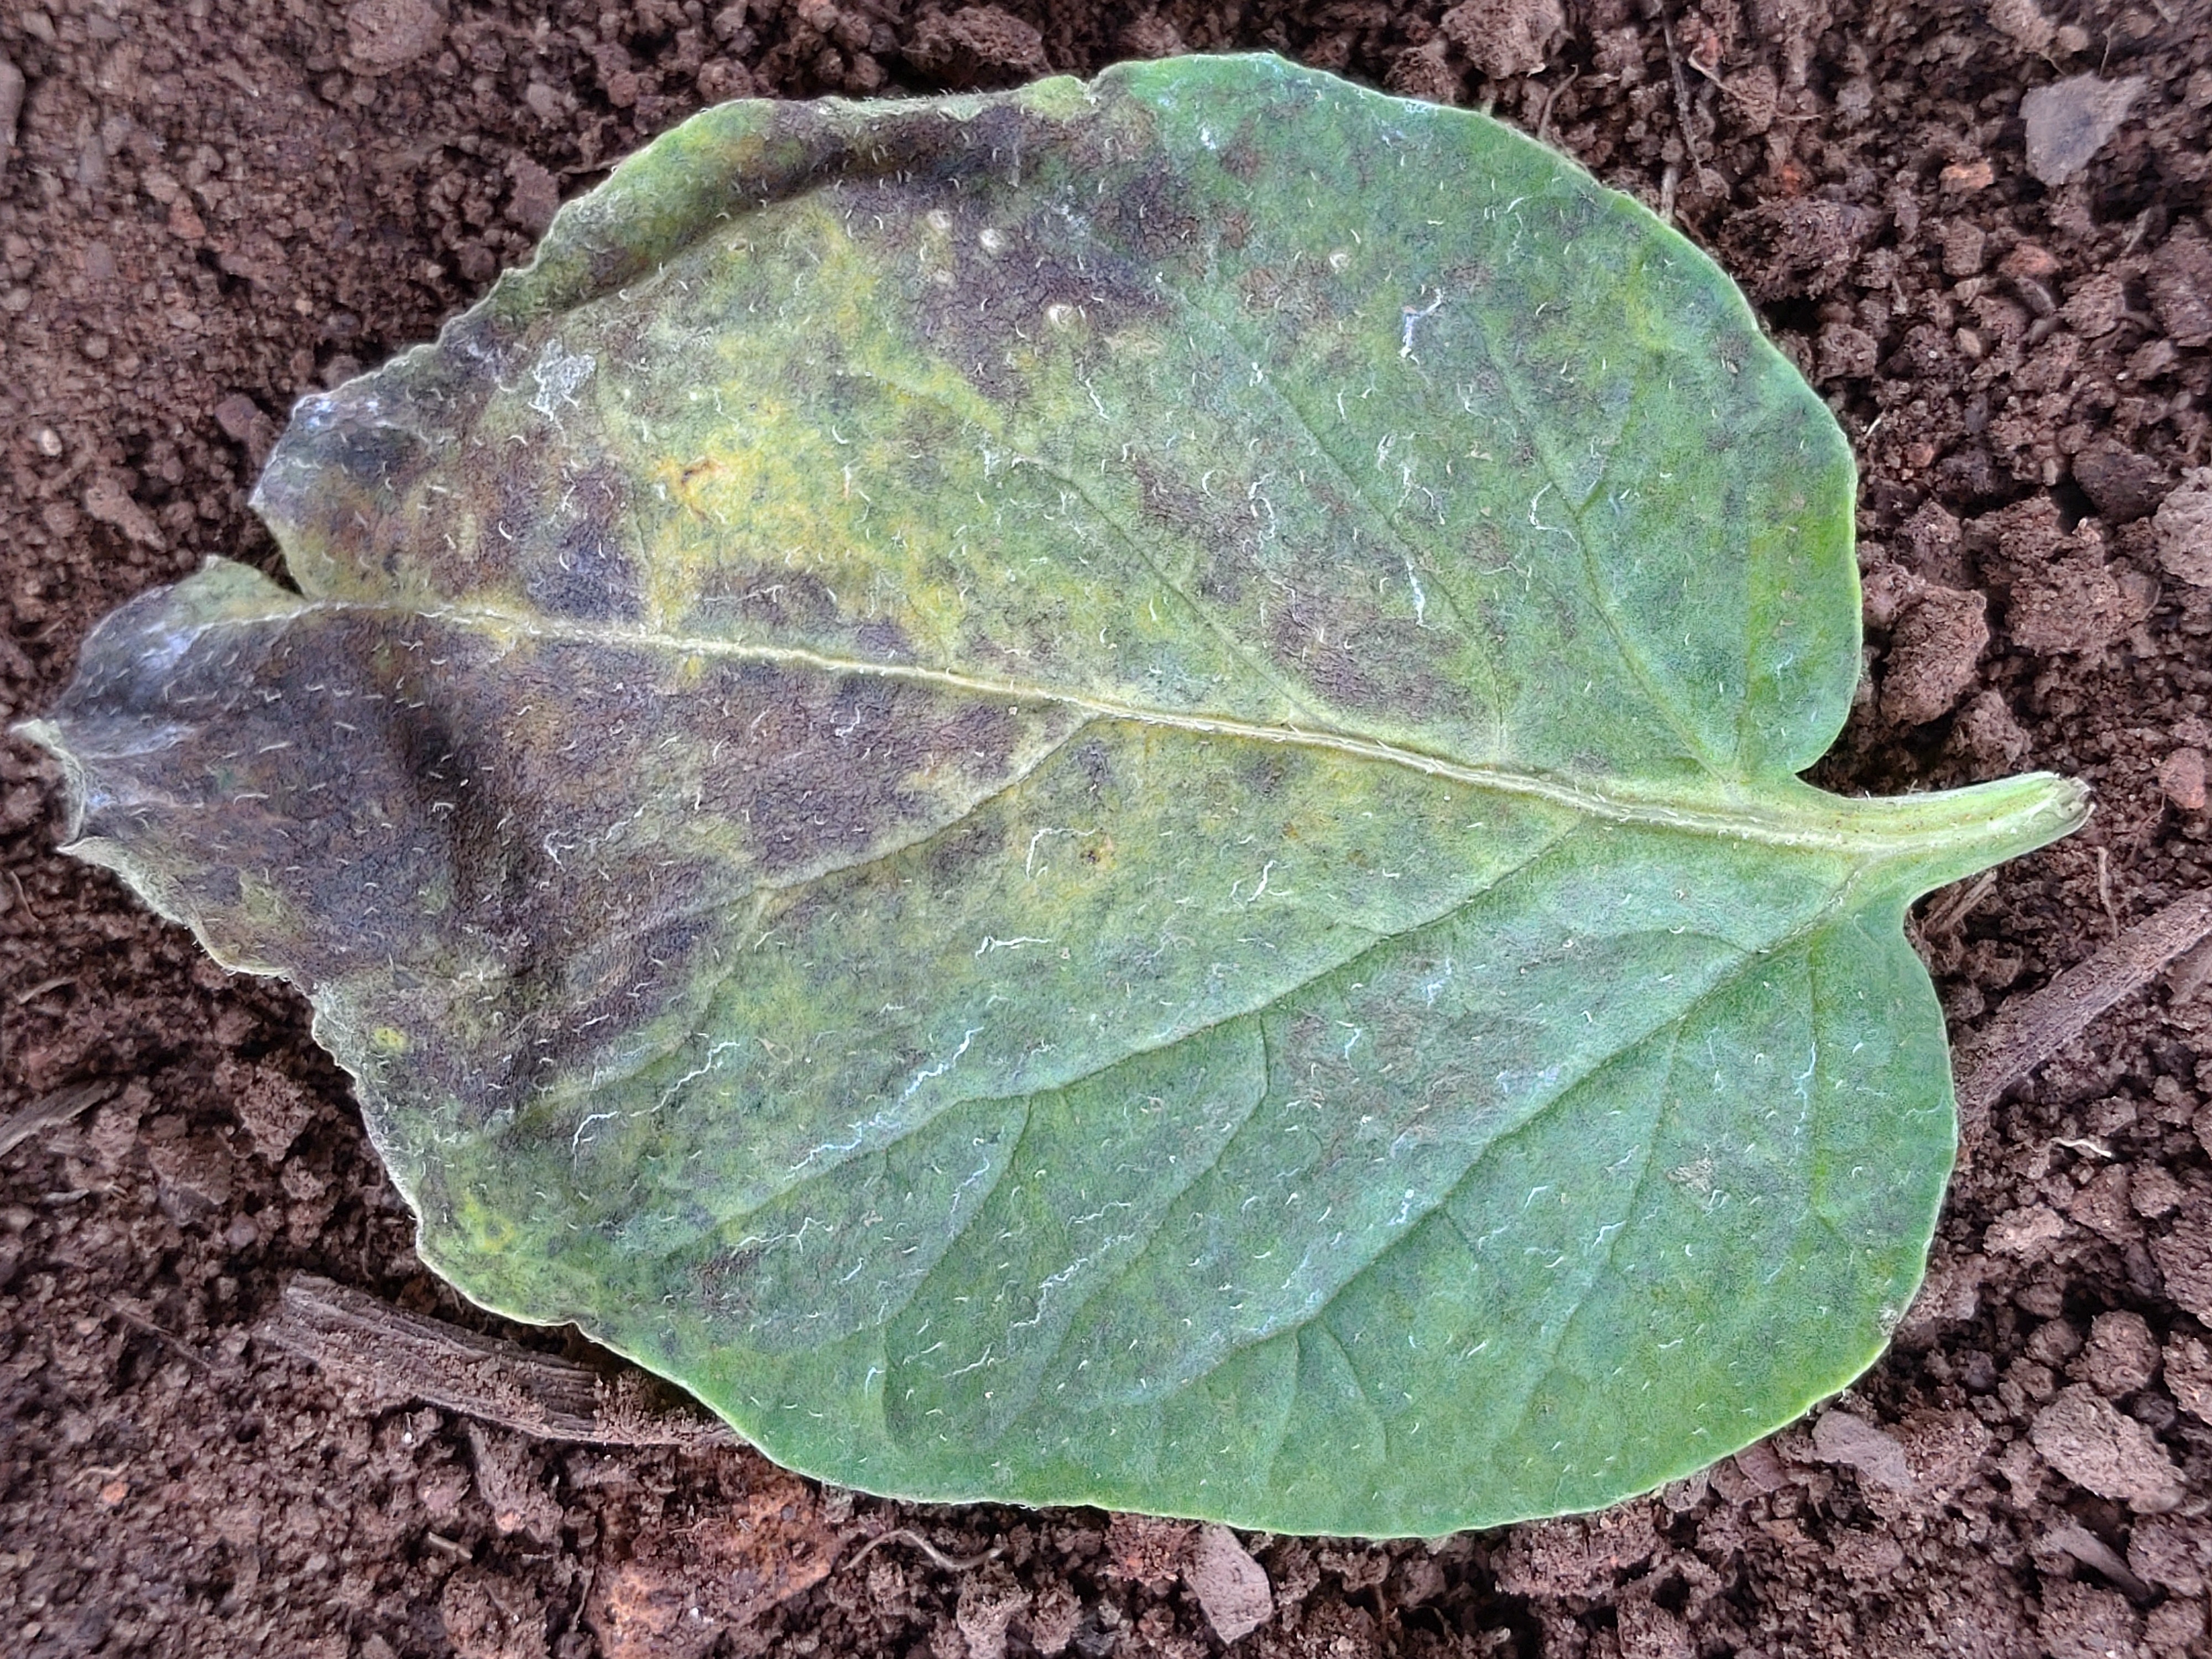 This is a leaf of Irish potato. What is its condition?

late blight
